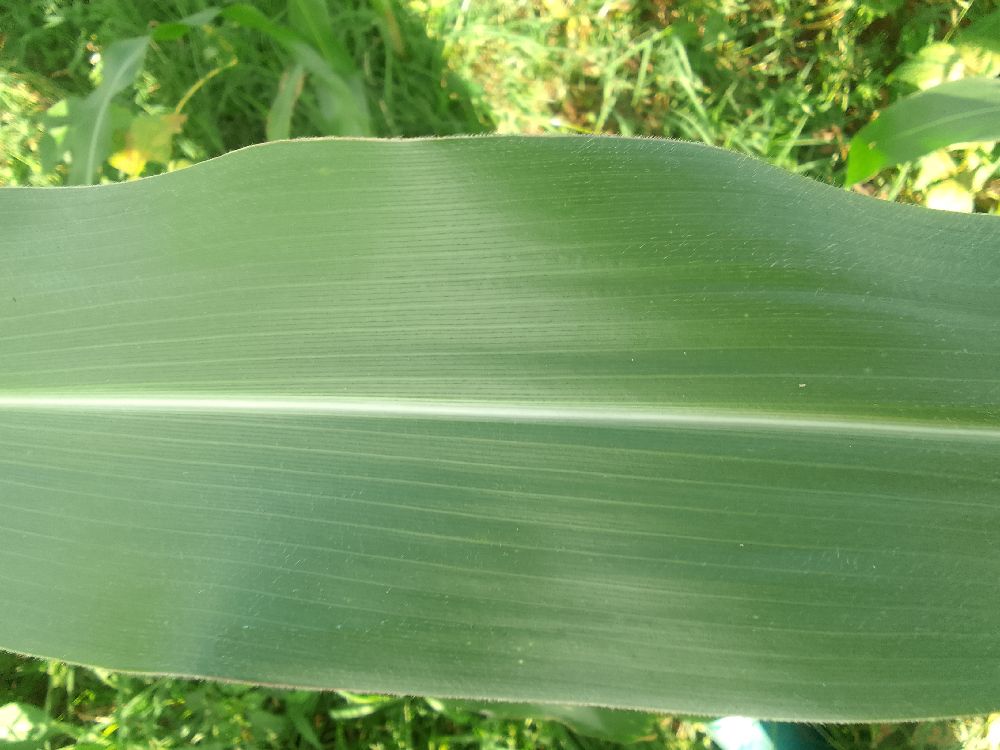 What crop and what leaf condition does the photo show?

maize, healthy
